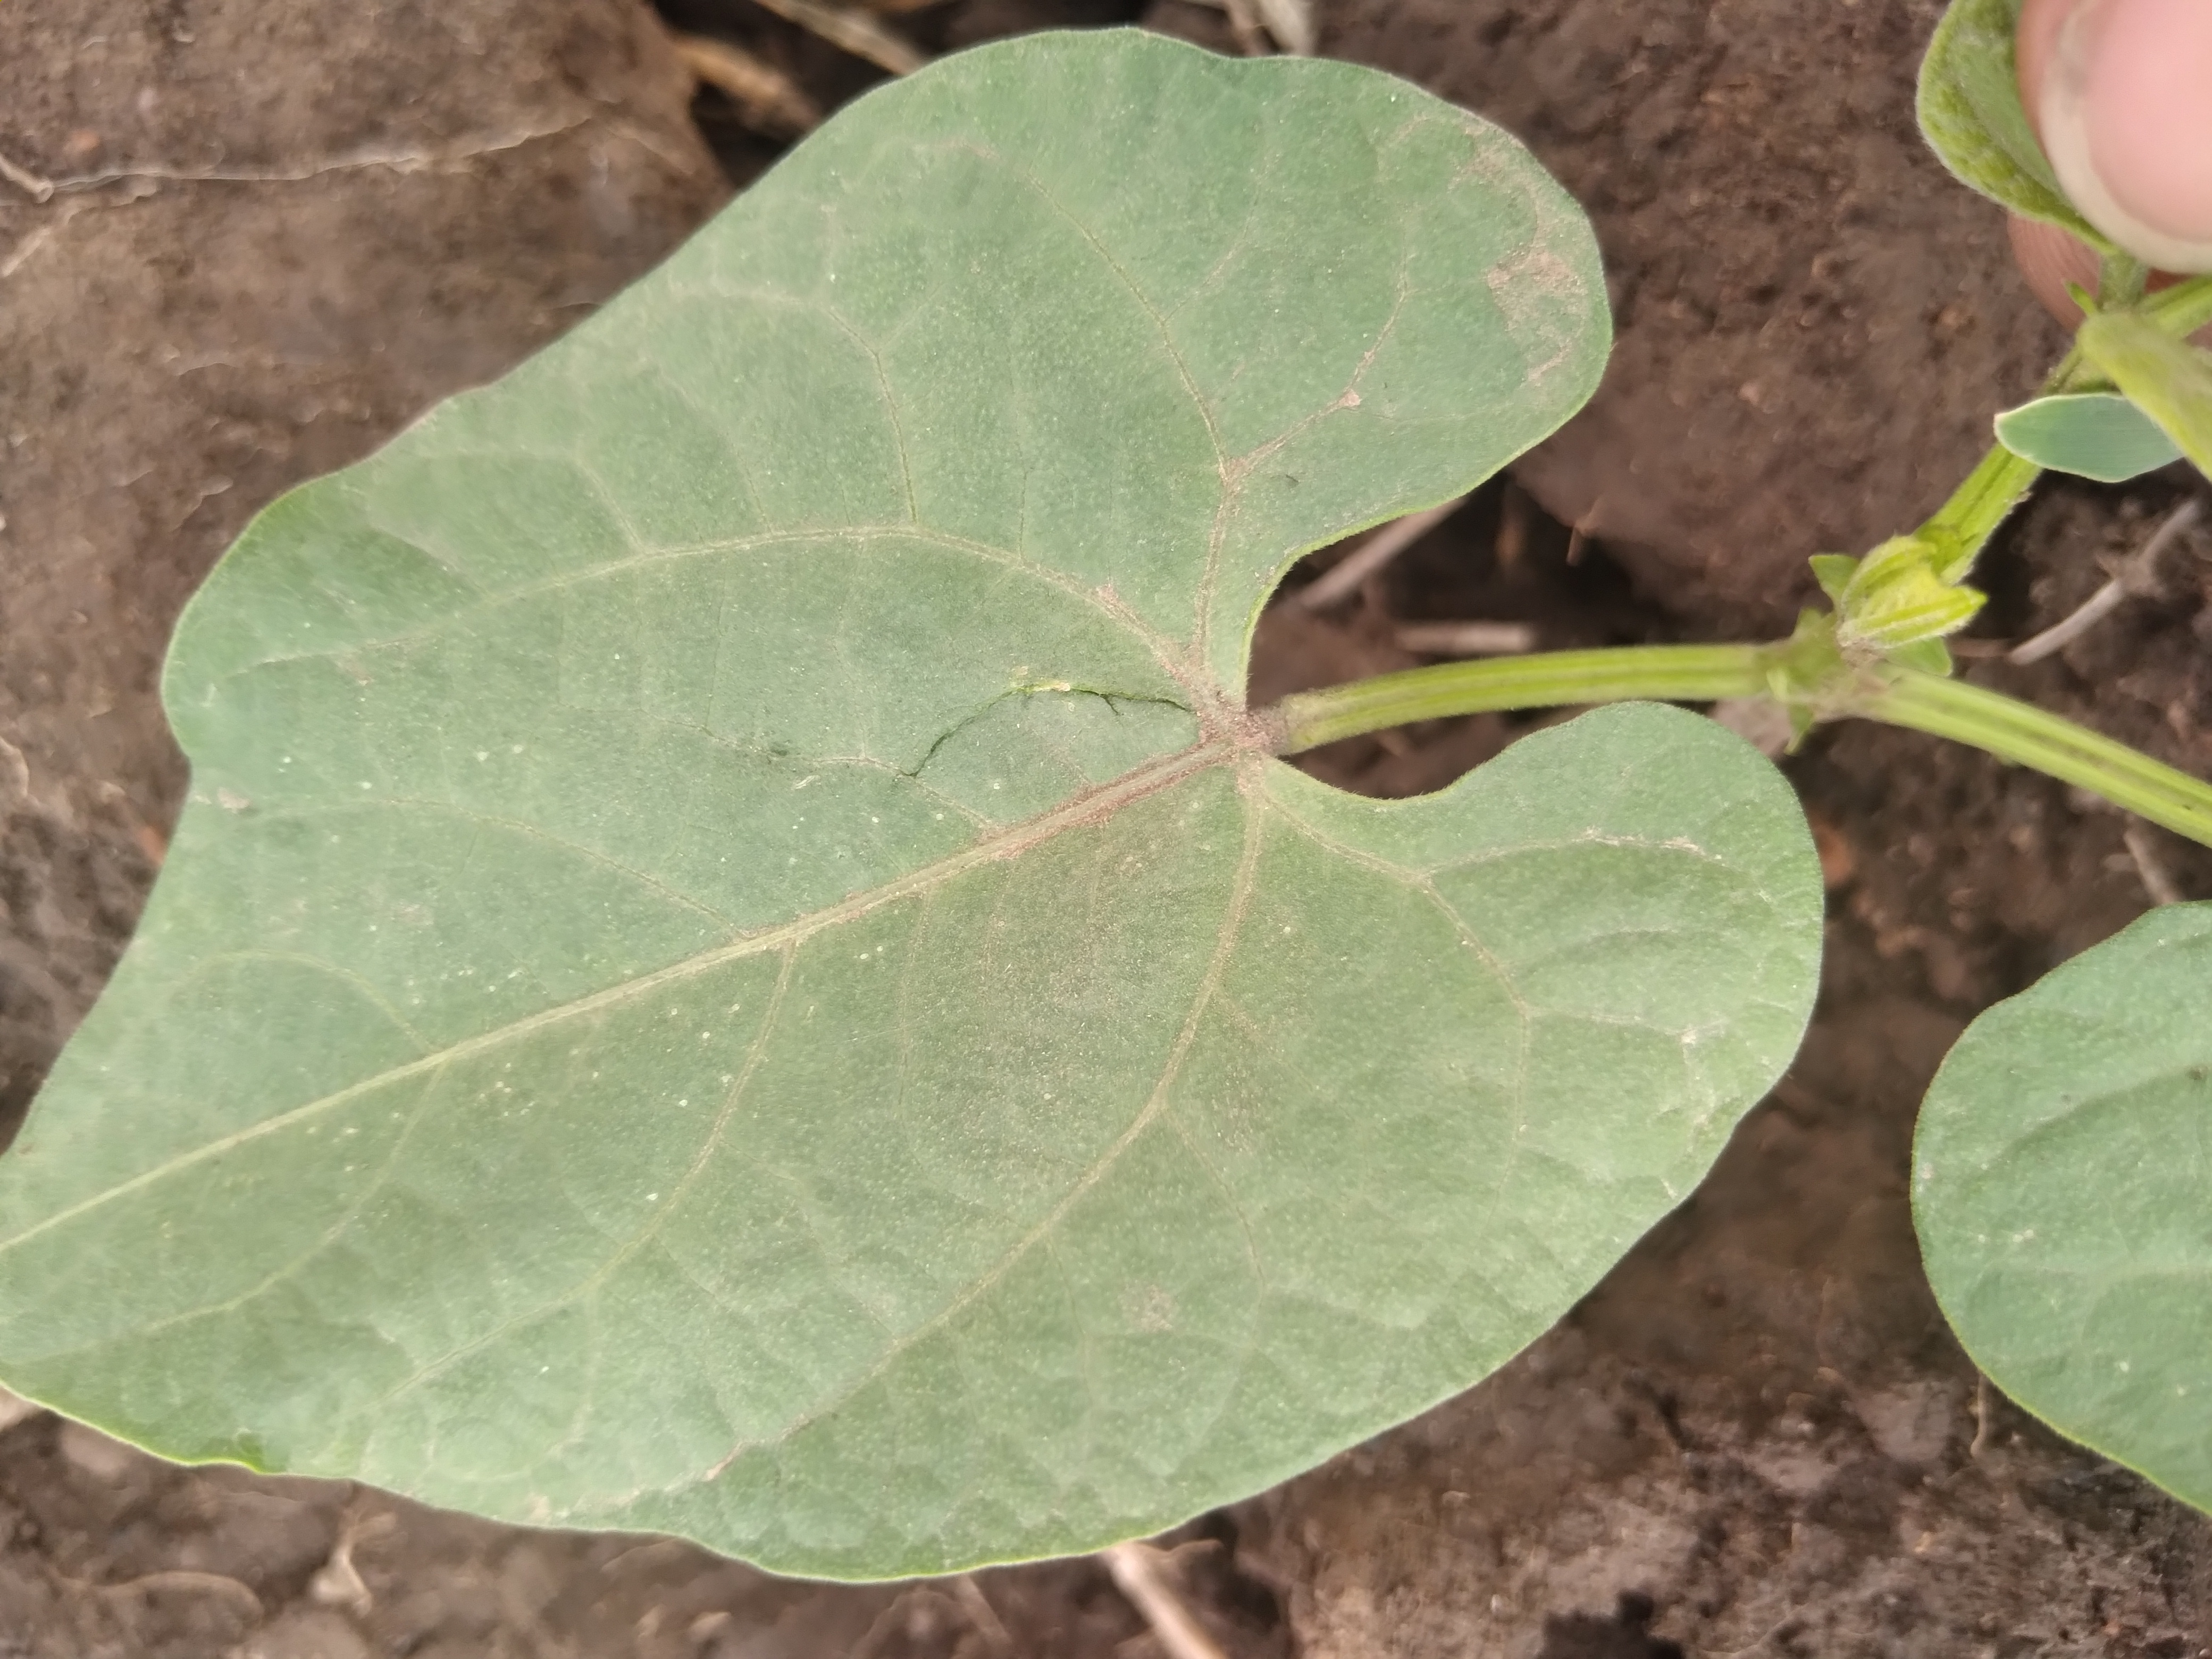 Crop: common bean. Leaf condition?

healthy
